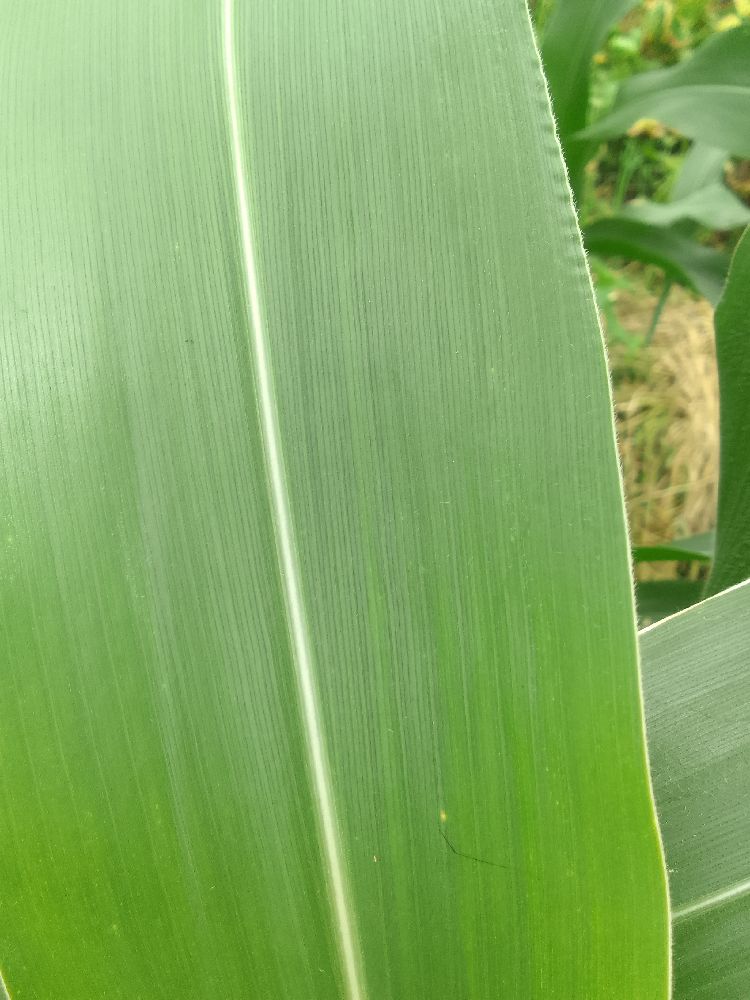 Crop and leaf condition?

maize, healthy
